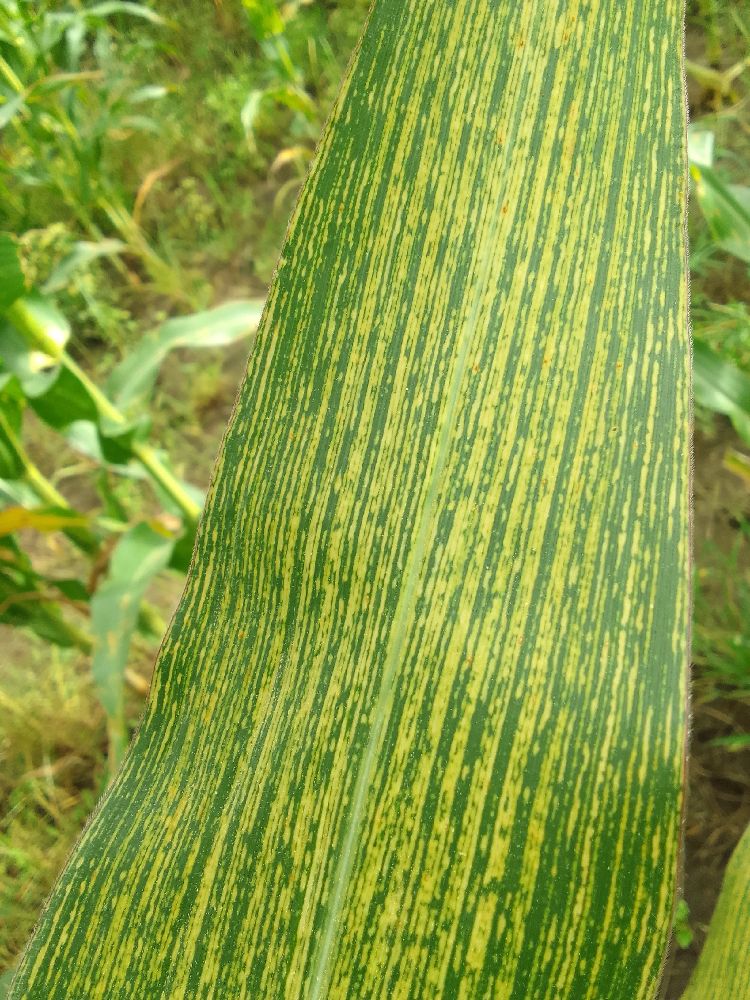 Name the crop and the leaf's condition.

maize, maize streak virus
